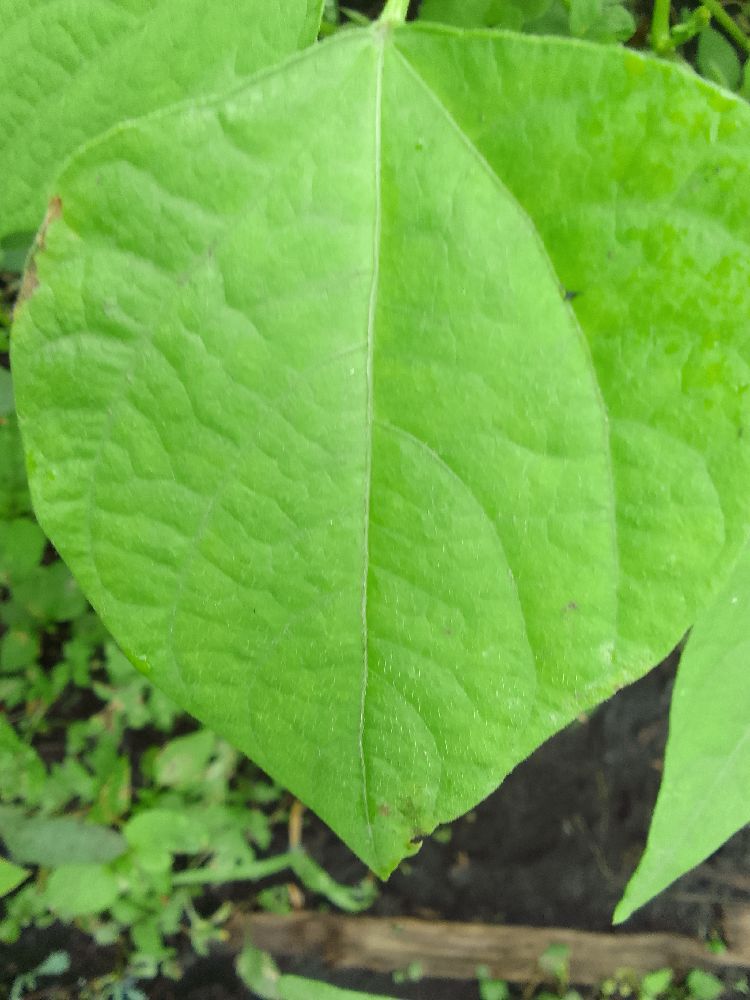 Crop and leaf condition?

common bean, healthy
